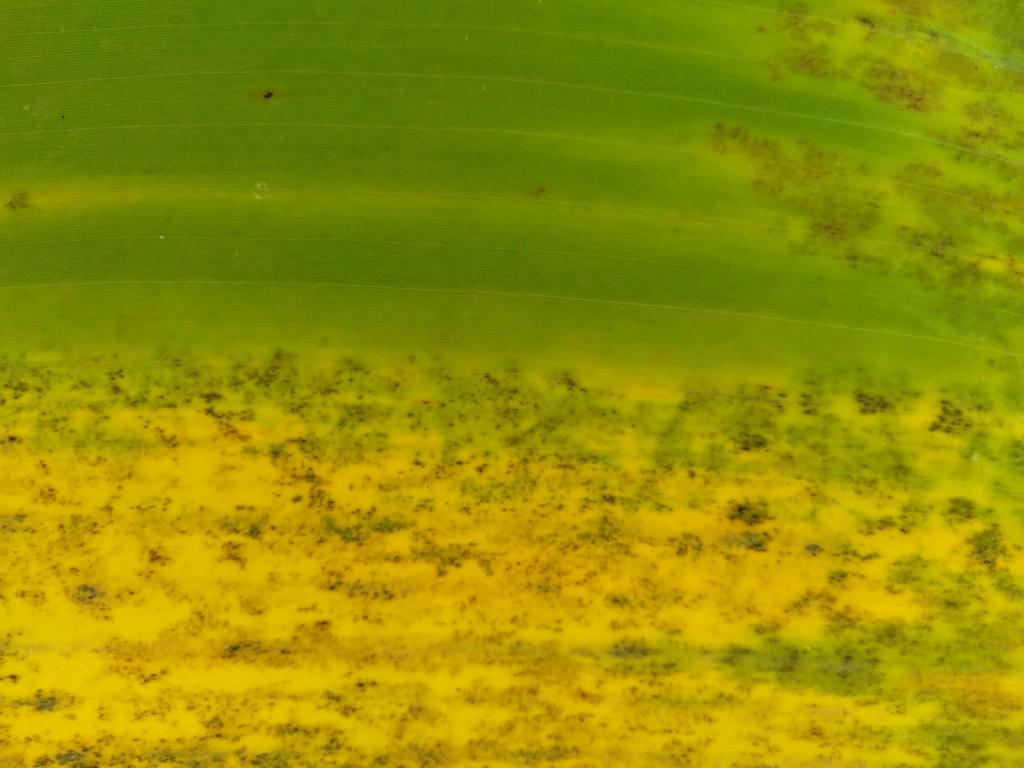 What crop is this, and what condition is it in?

banana, black sigatoka
